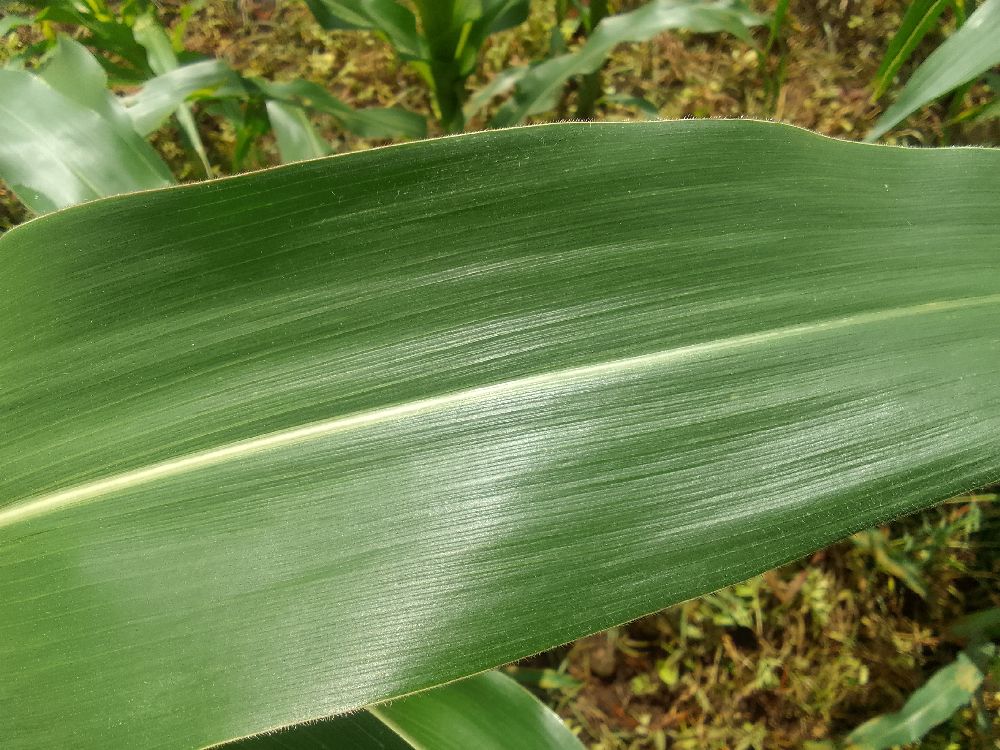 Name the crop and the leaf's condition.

maize, healthy
